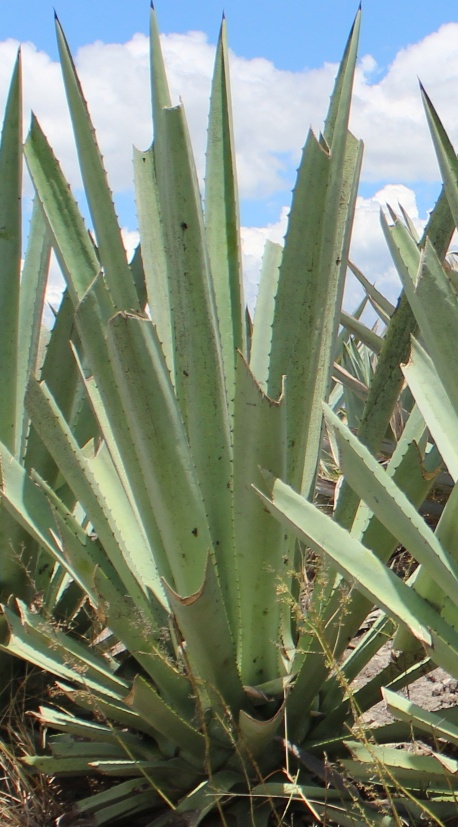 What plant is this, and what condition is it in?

agave, yellow
